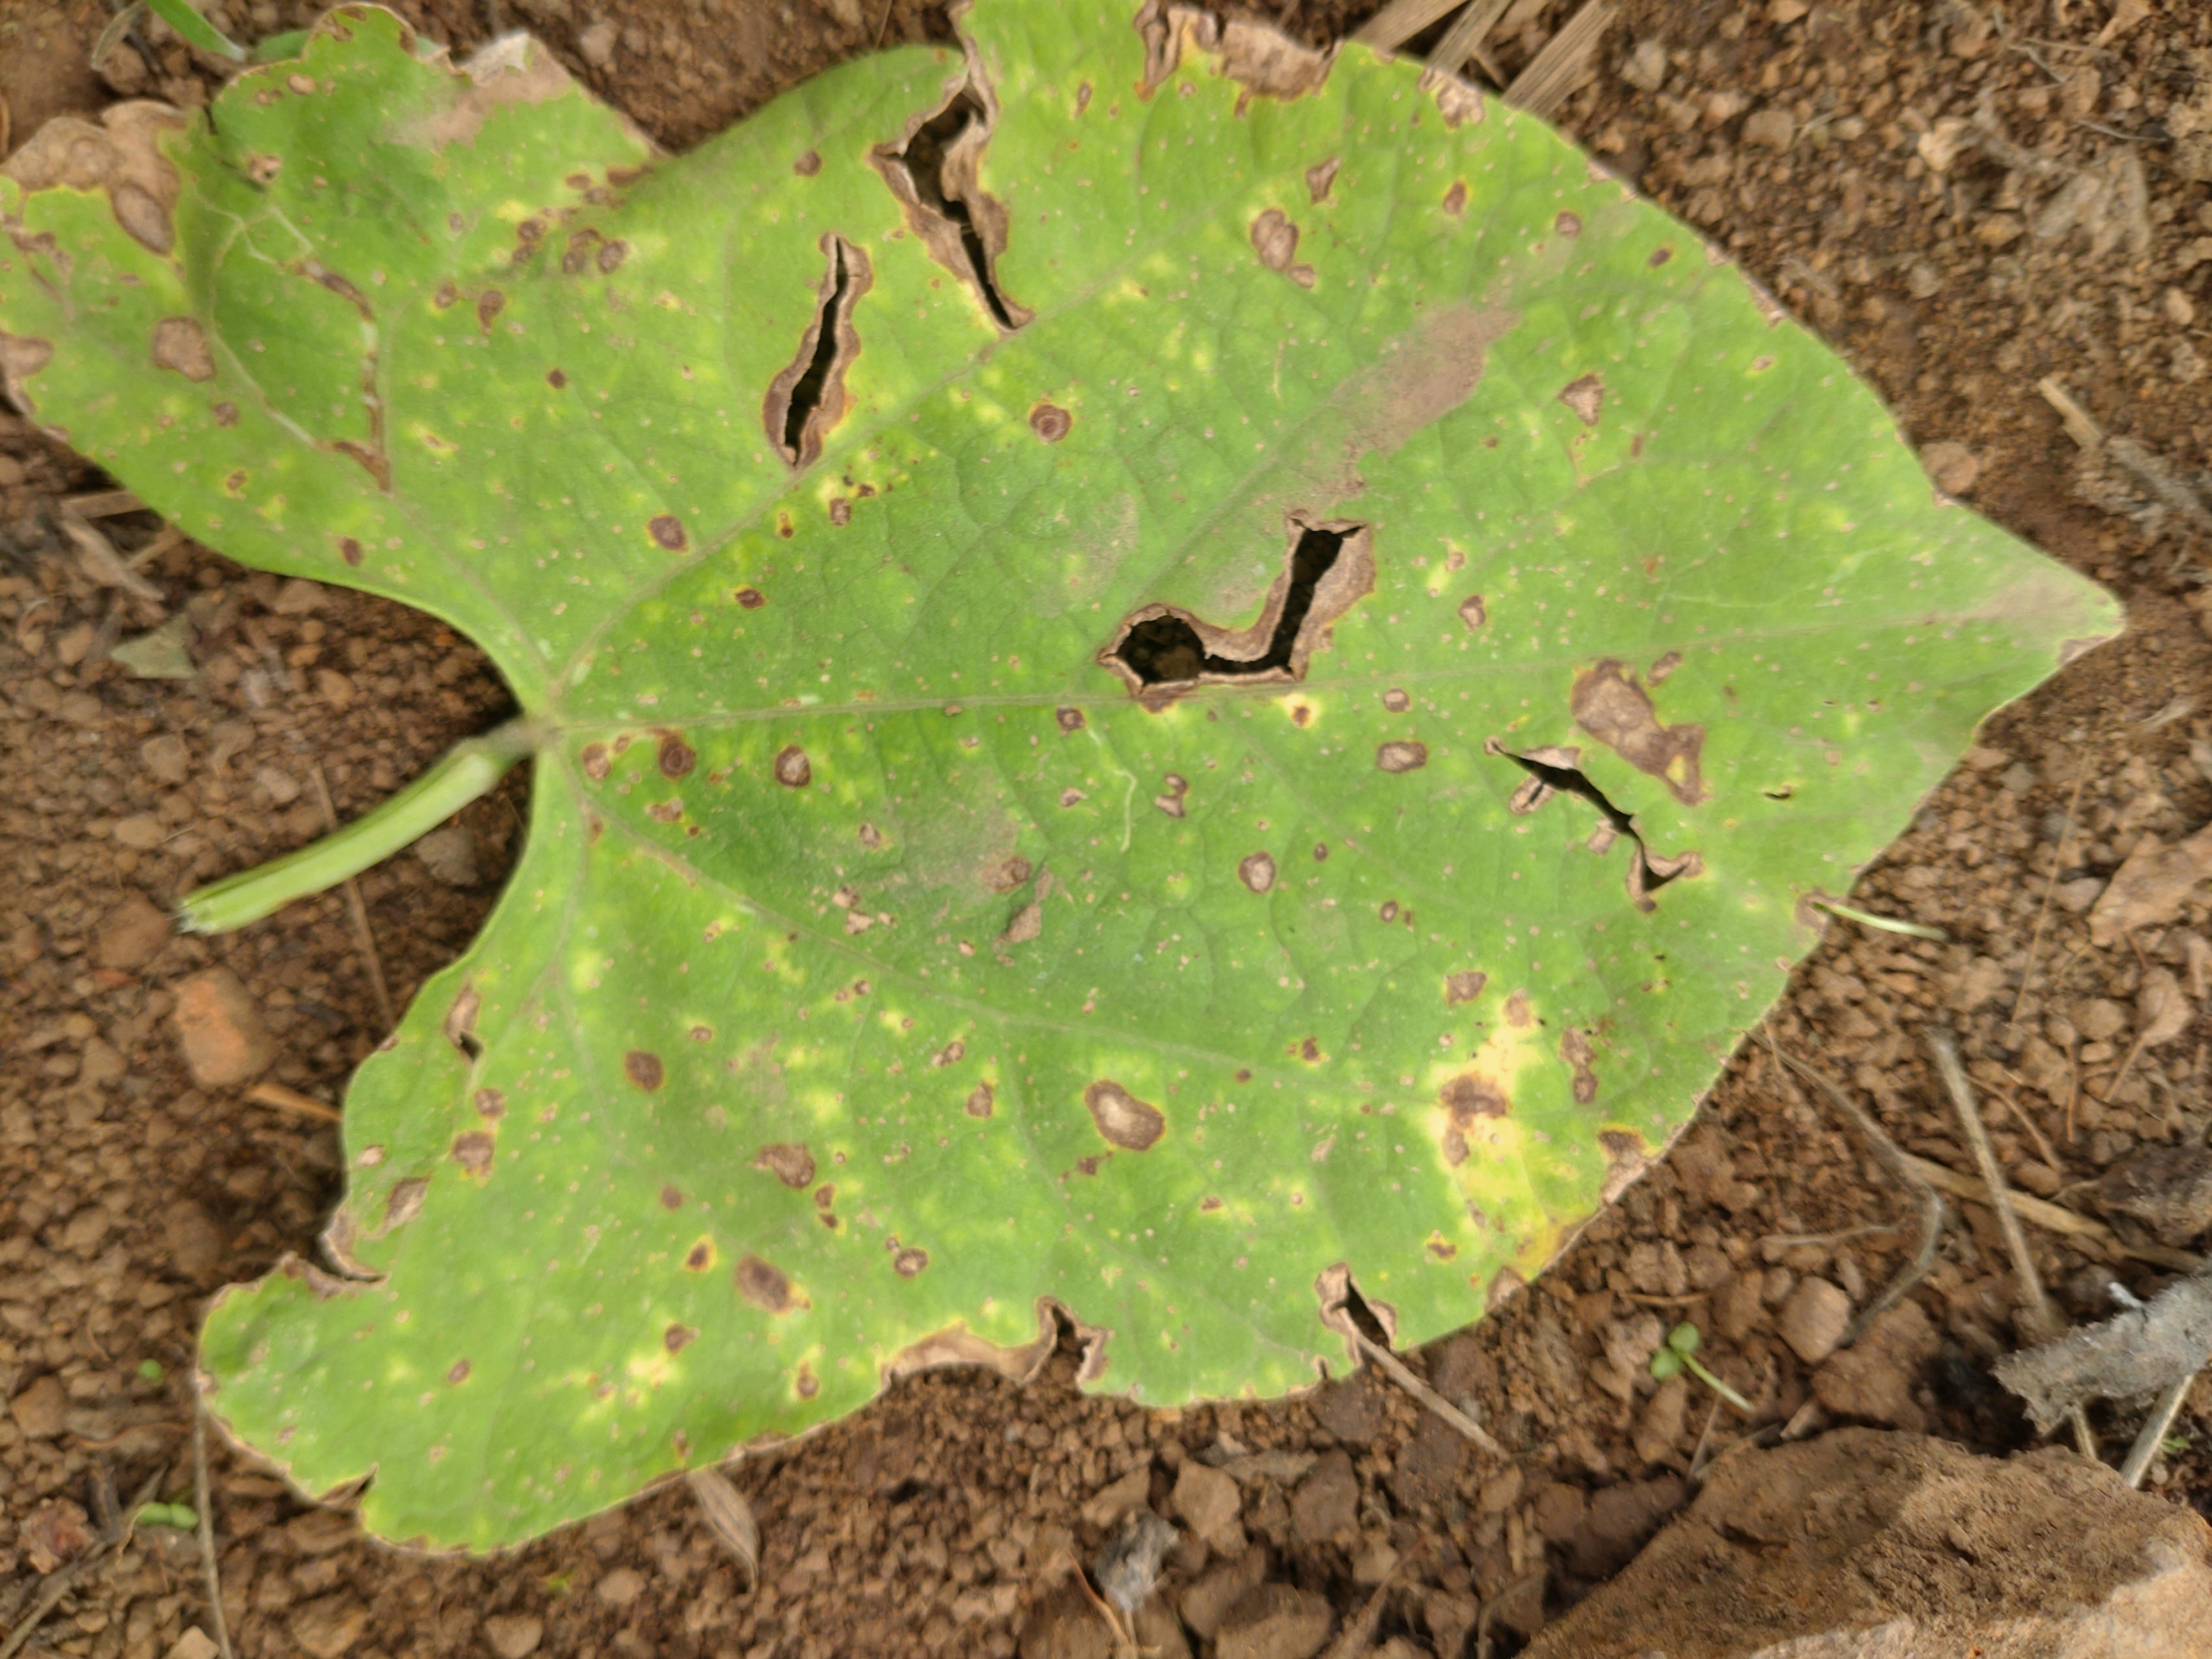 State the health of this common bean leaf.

rust
